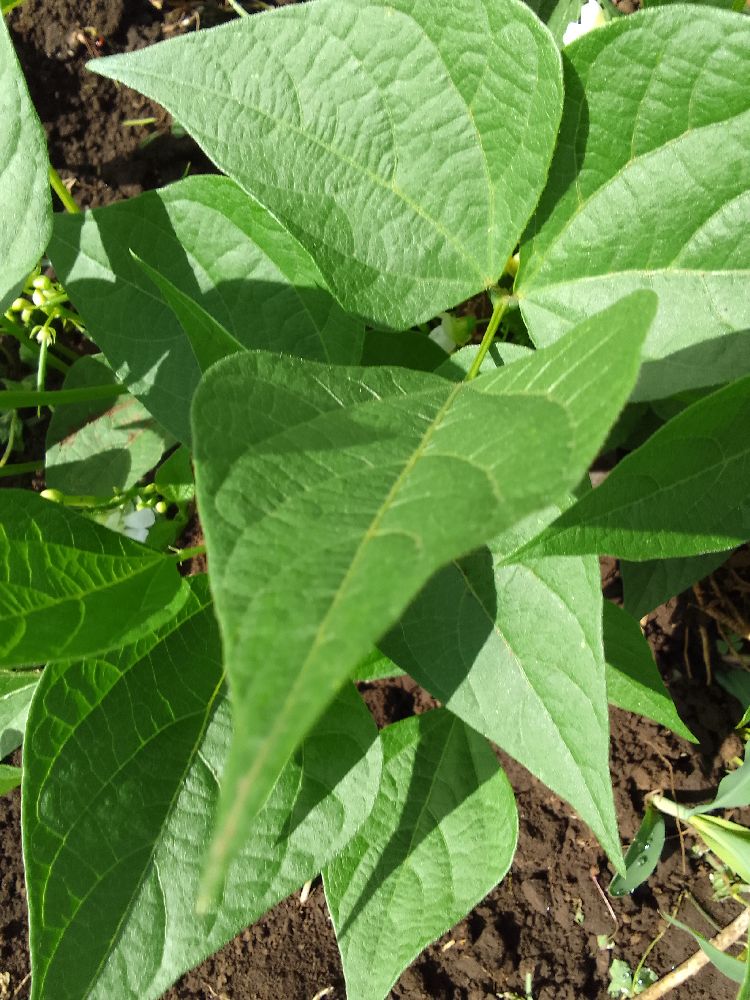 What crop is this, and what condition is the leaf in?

common bean, healthy
